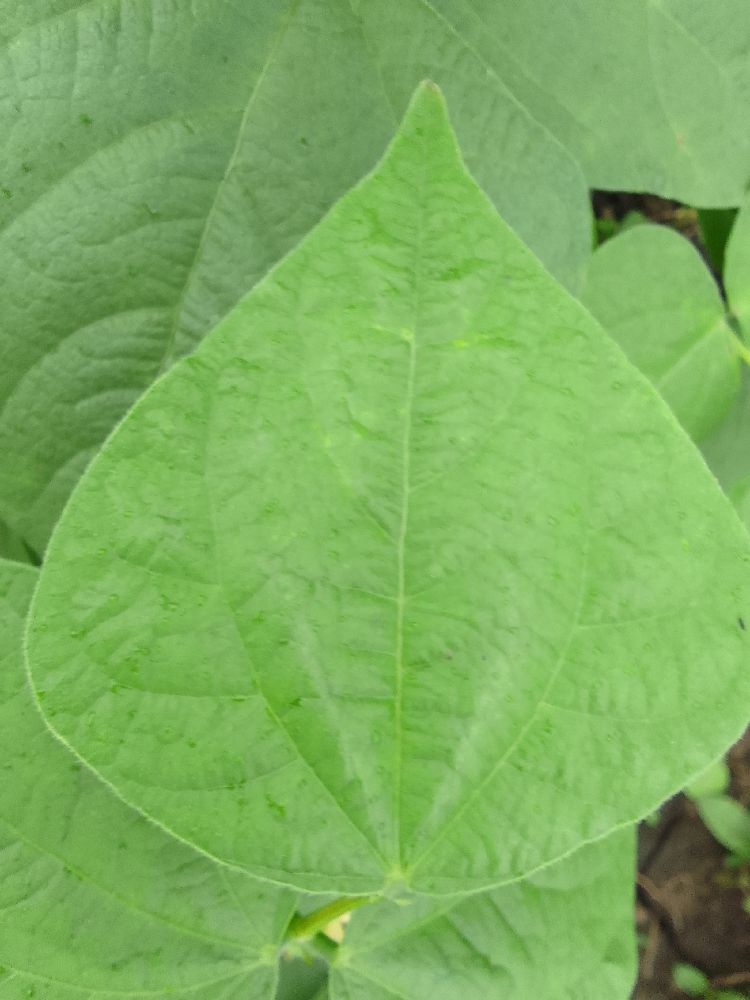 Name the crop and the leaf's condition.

common bean, healthy
